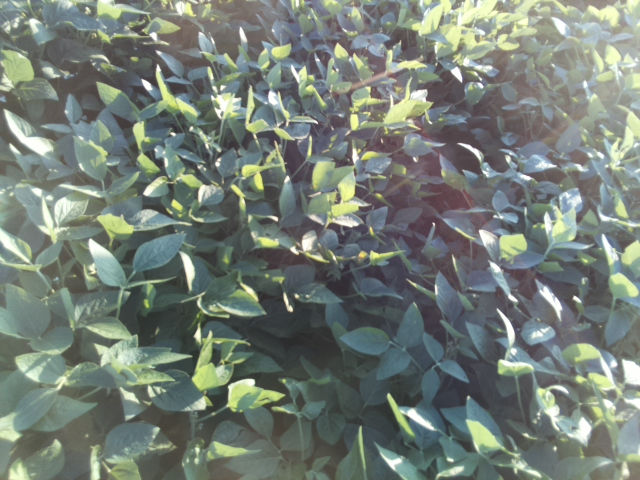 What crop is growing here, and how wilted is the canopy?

soybean, leaves with no wilting
